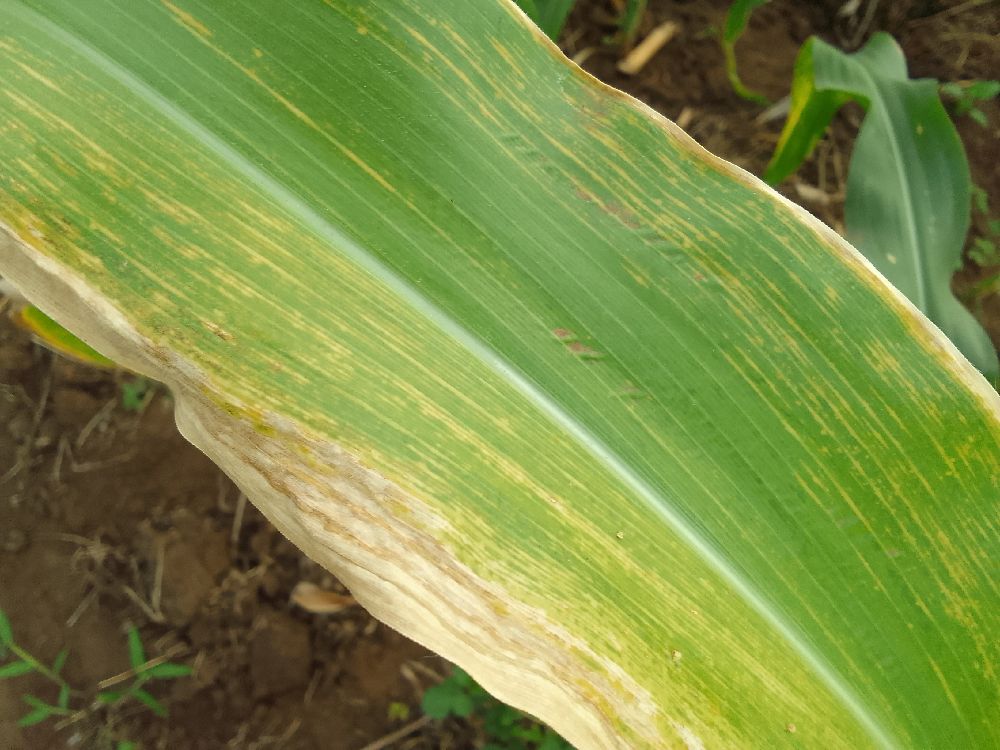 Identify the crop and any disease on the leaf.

maize, maize lethal necrosis
